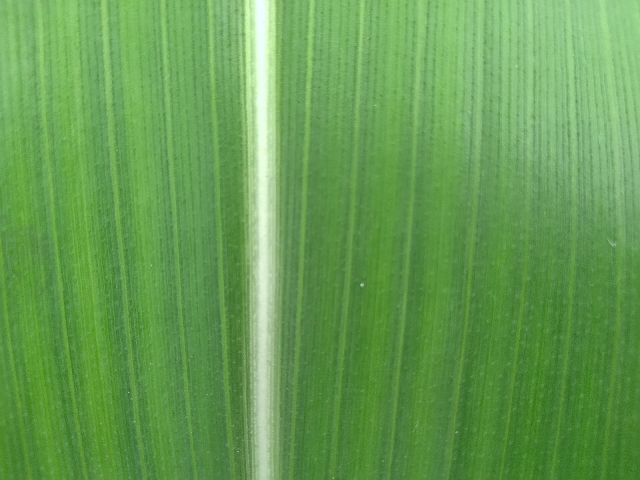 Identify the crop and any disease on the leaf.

maize, healthy
